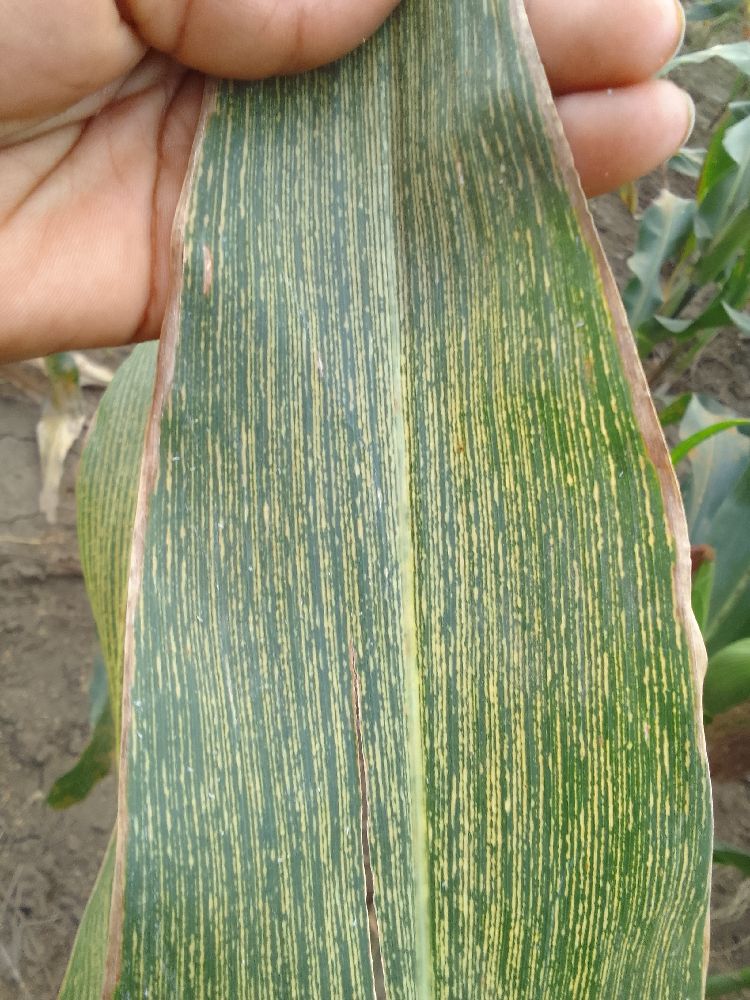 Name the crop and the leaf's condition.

maize, maize streak virus
